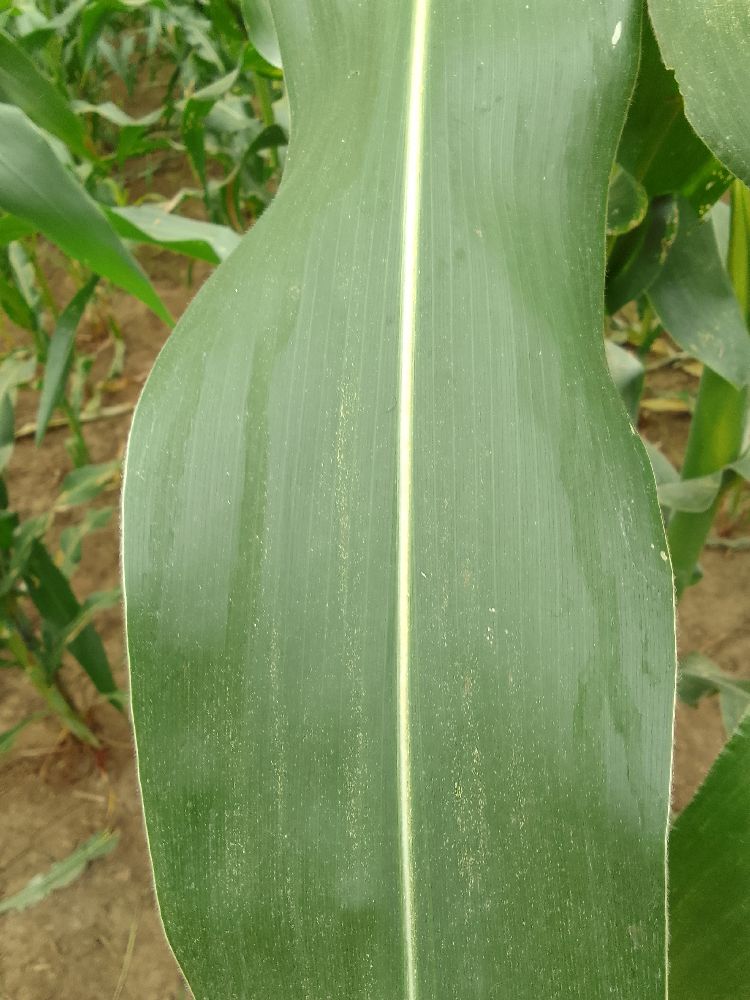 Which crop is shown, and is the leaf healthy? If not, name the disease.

maize, healthy
